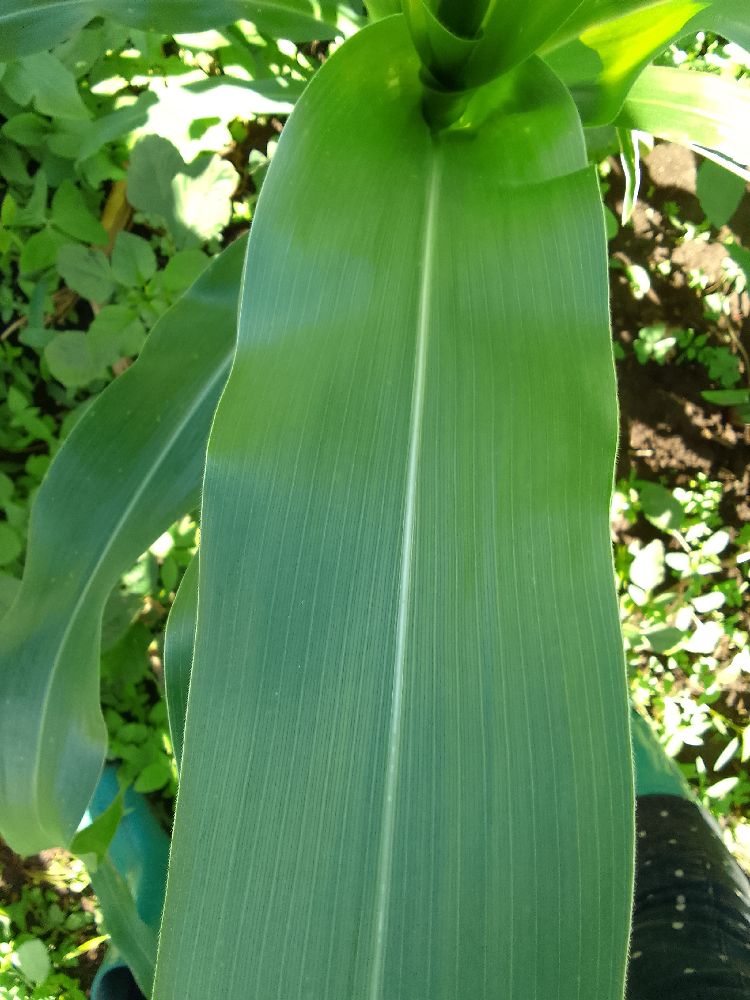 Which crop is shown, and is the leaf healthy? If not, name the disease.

maize, healthy
